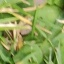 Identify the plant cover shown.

grass
